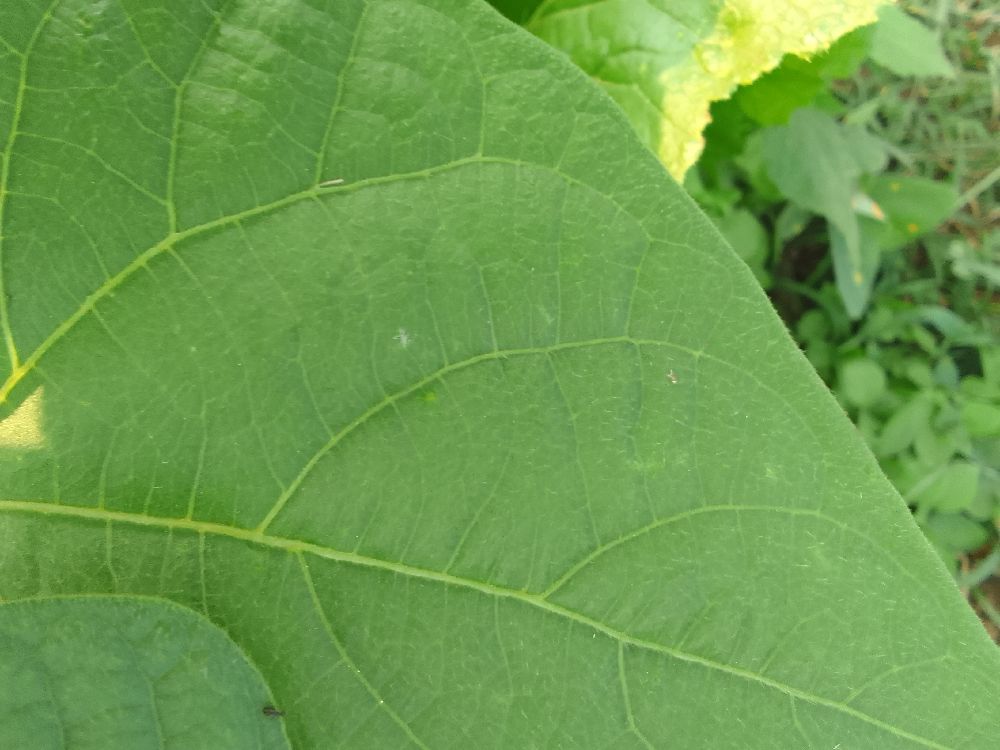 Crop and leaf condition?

common bean, healthy
